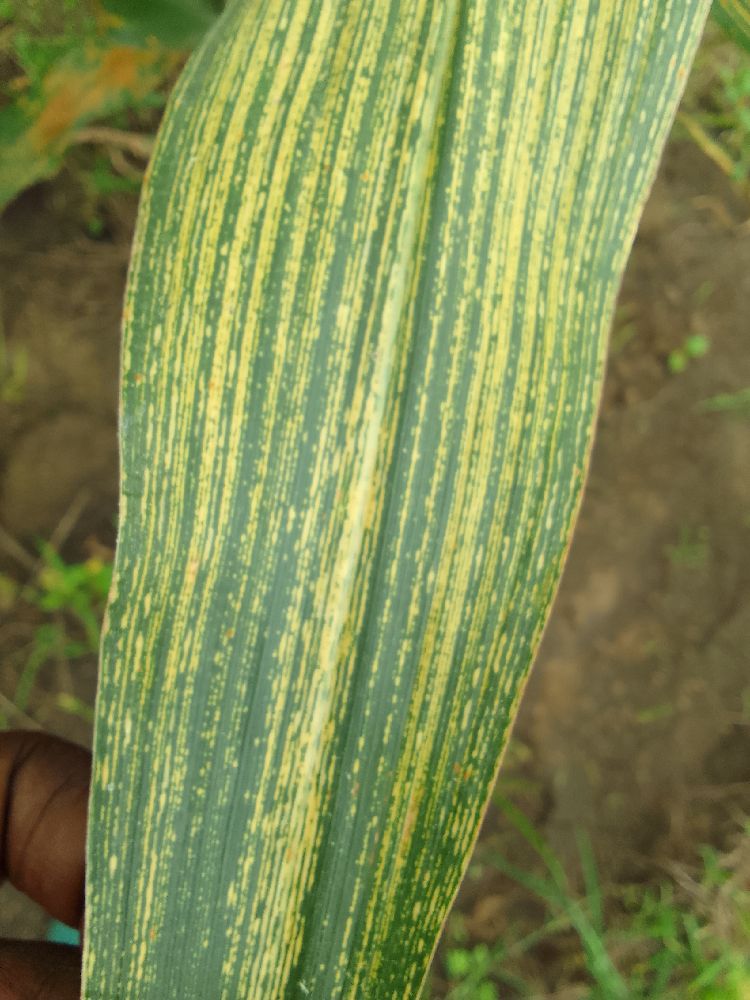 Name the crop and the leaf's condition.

maize, maize streak virus
